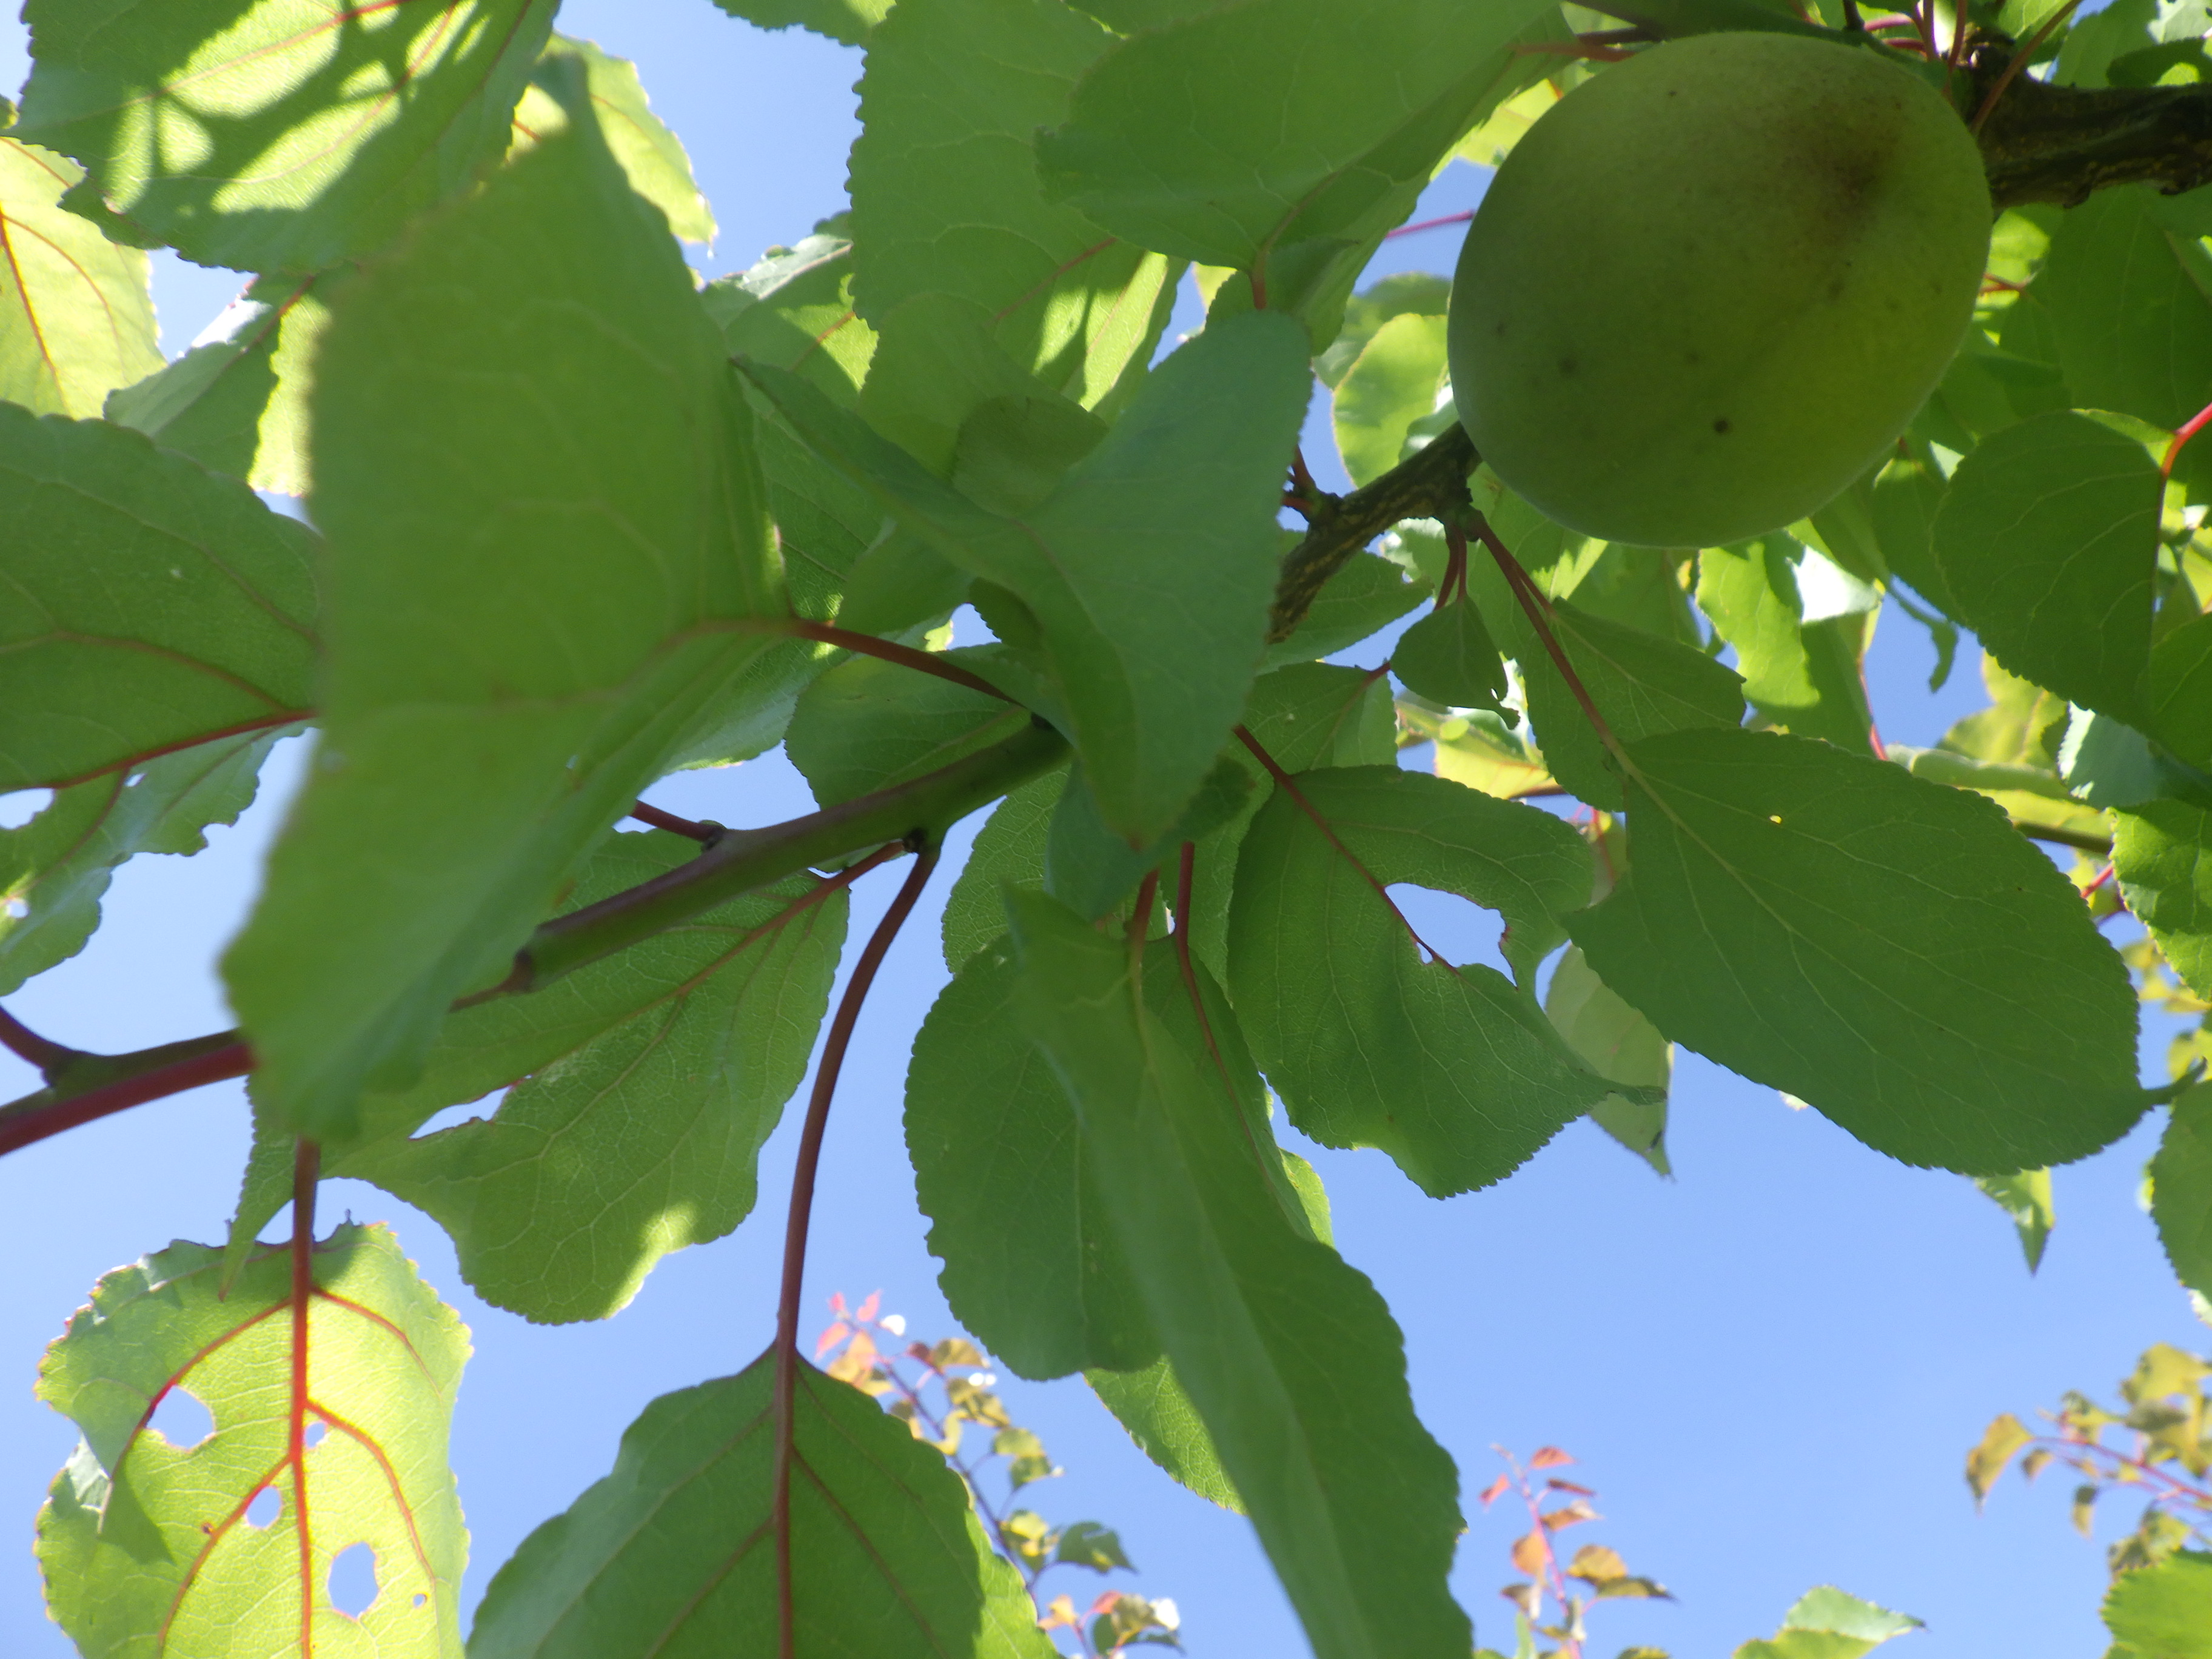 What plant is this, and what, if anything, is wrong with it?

apricot, phytophagous, shot hole disease
